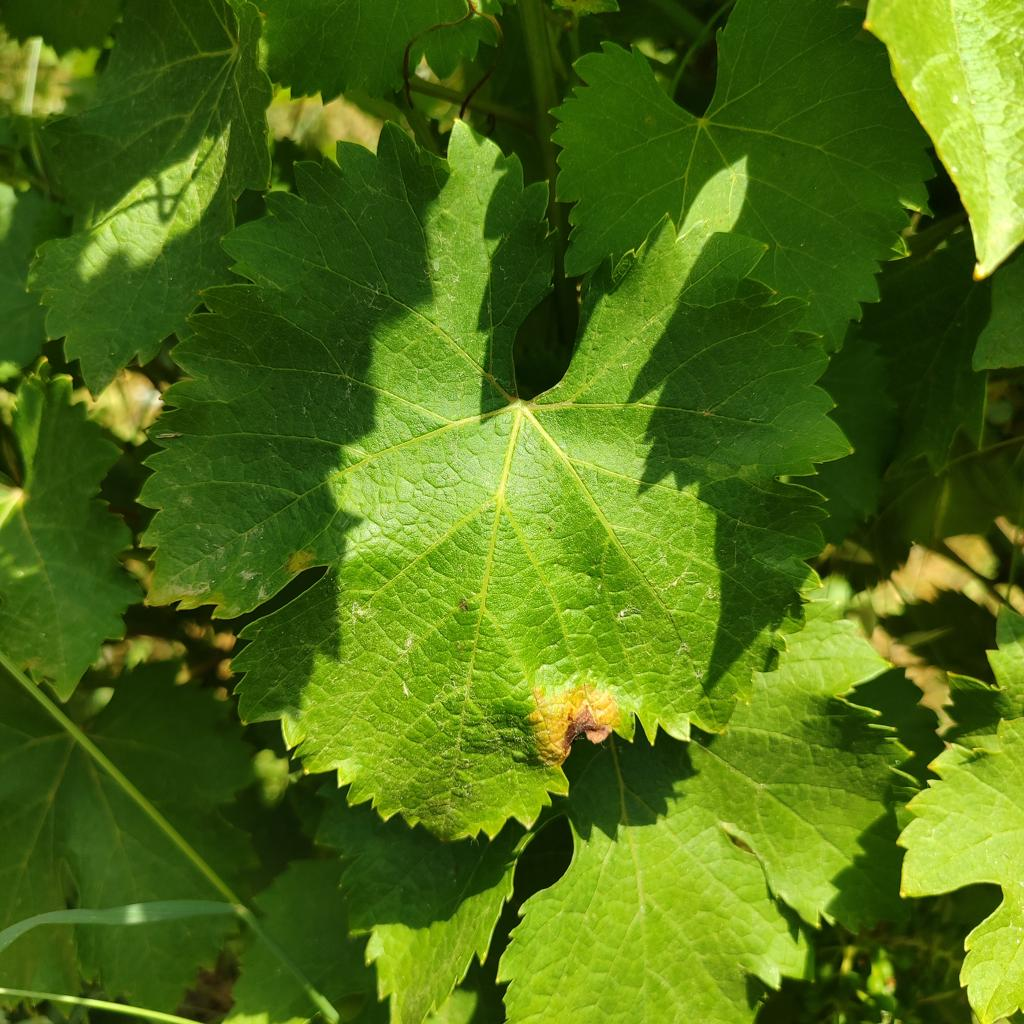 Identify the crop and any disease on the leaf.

grapevine, downy mildew
